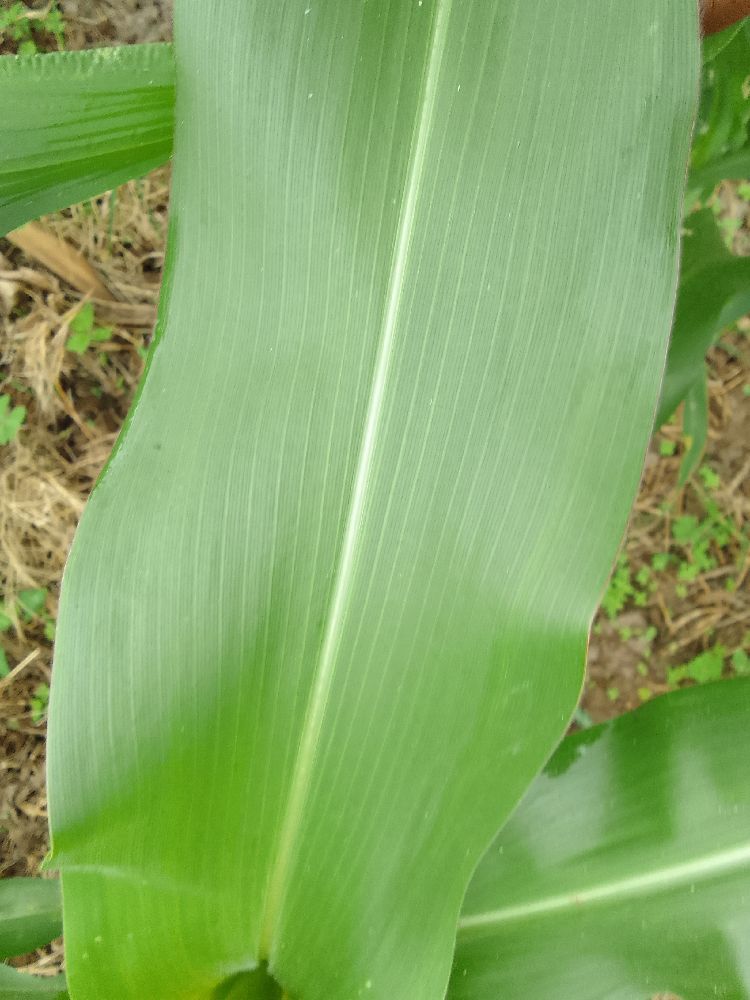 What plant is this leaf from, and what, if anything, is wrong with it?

maize, healthy
